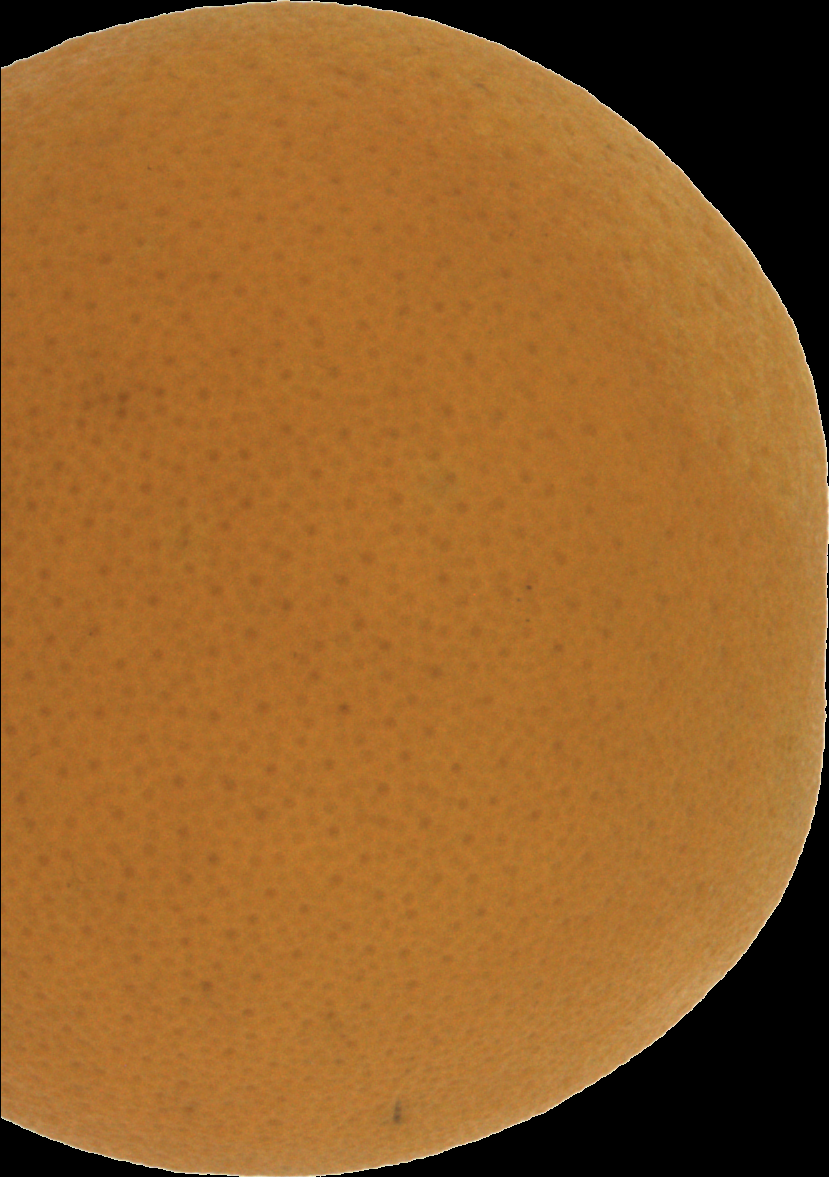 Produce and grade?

orange, good
